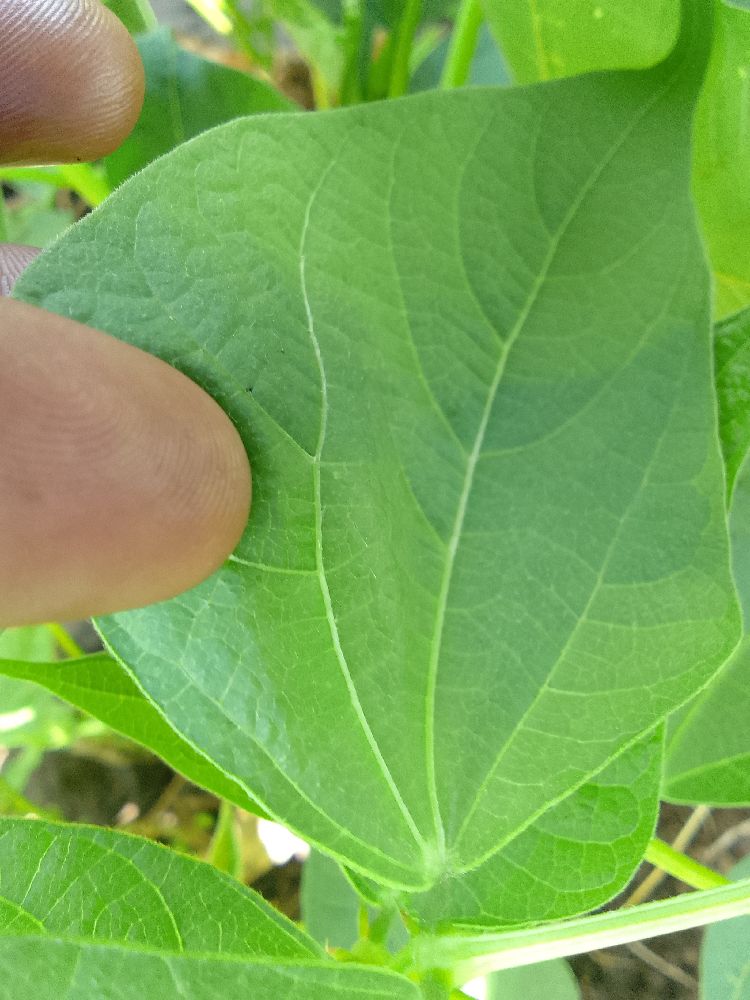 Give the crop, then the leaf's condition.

common bean, healthy
